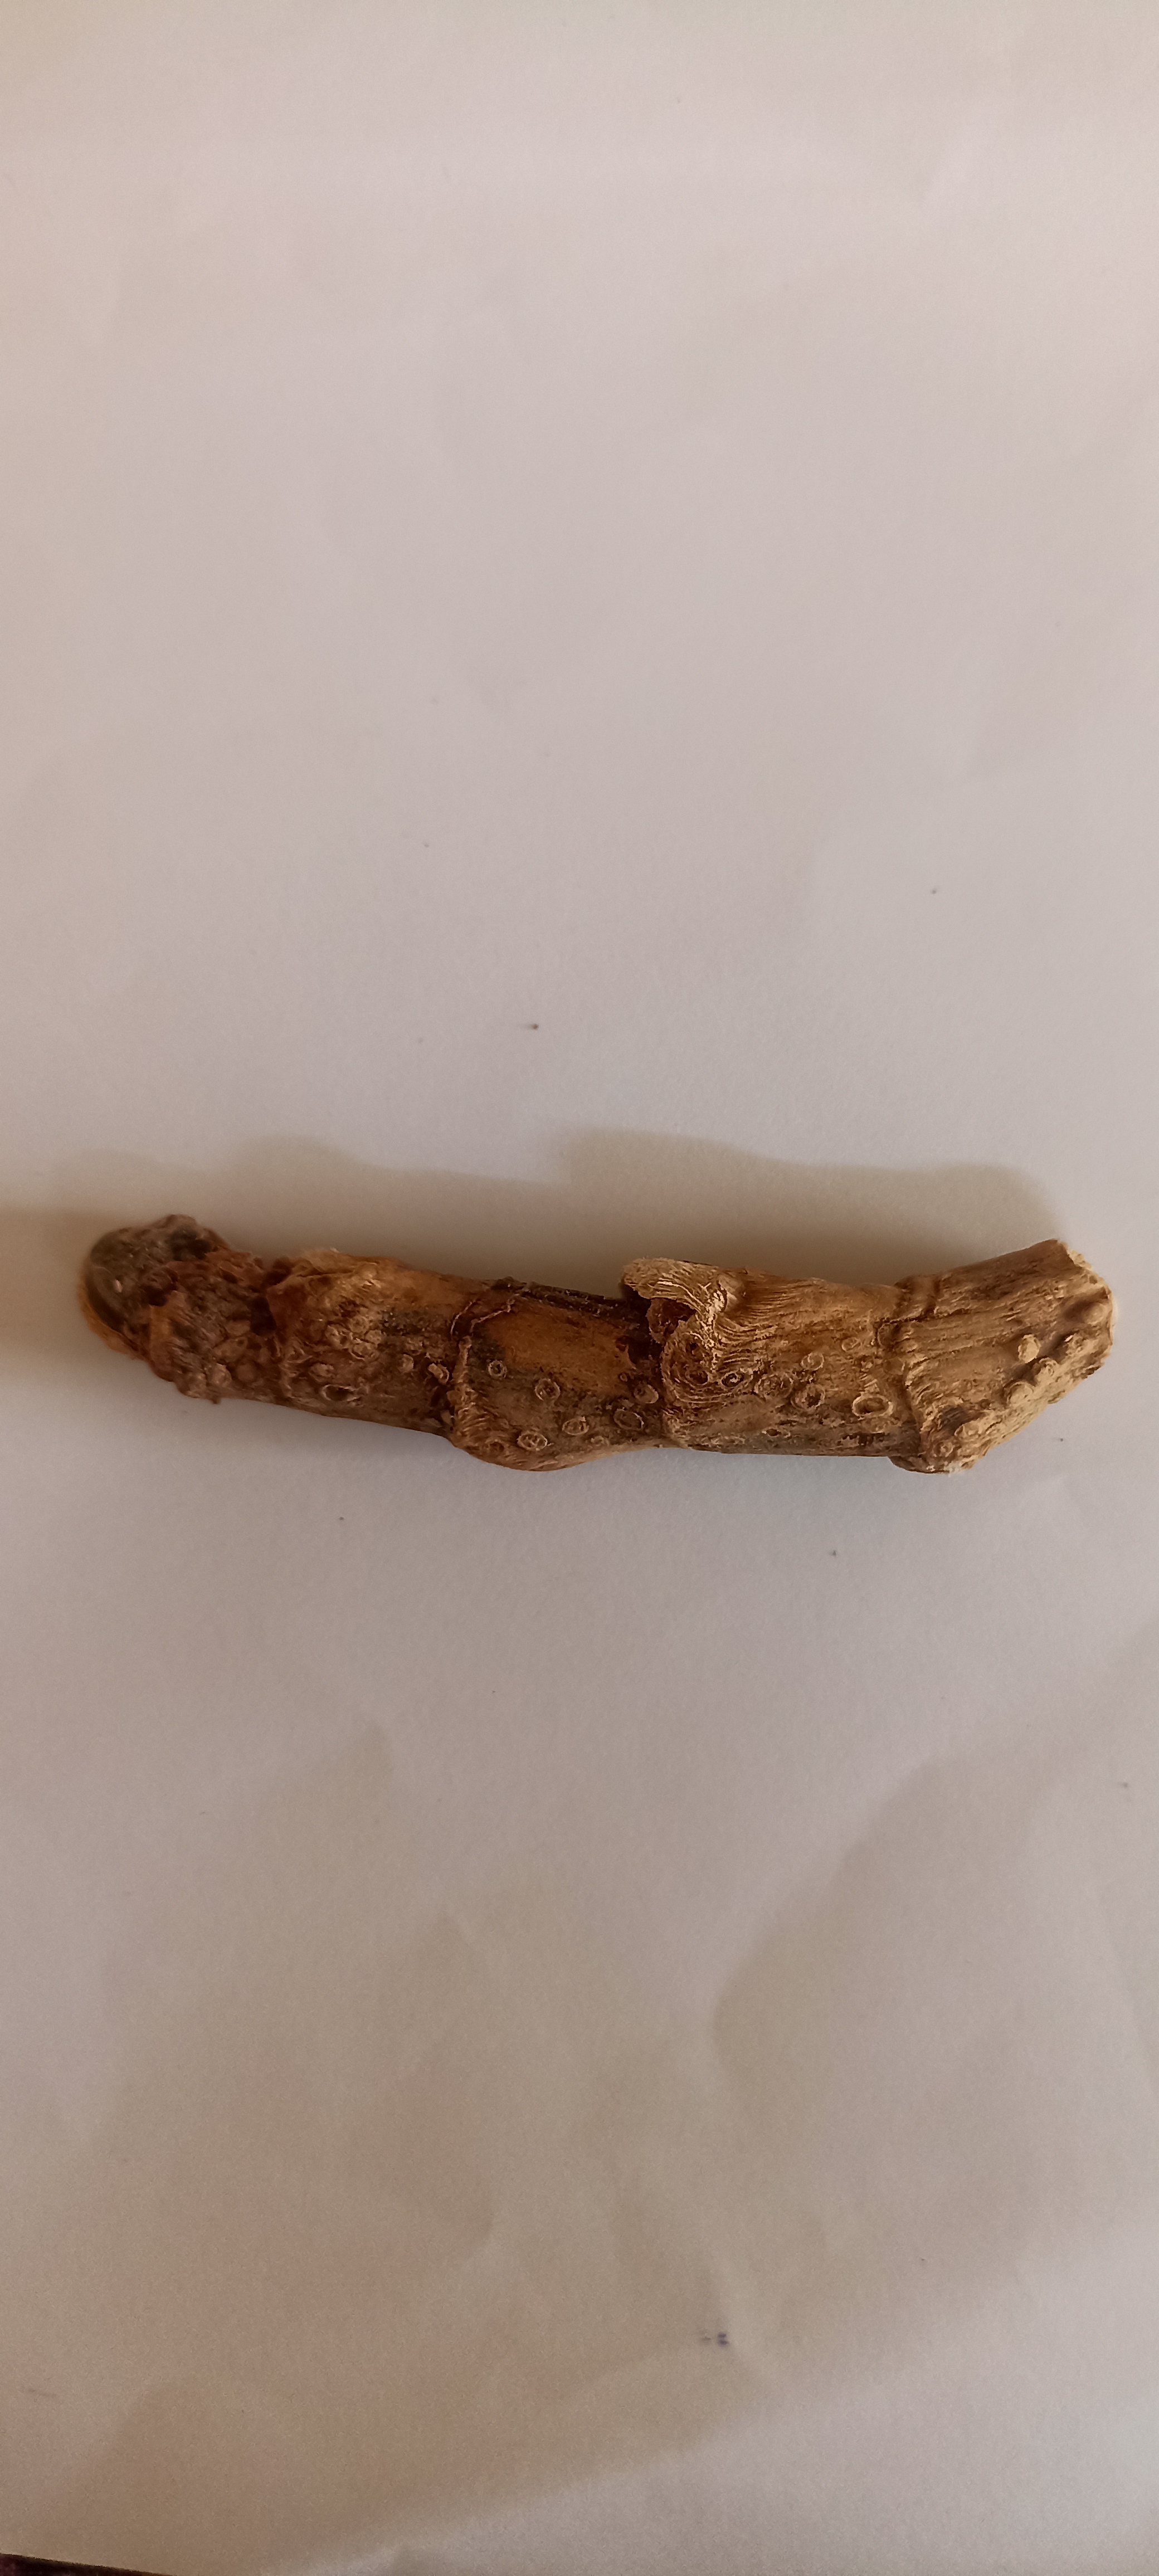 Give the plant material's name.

vekhand
